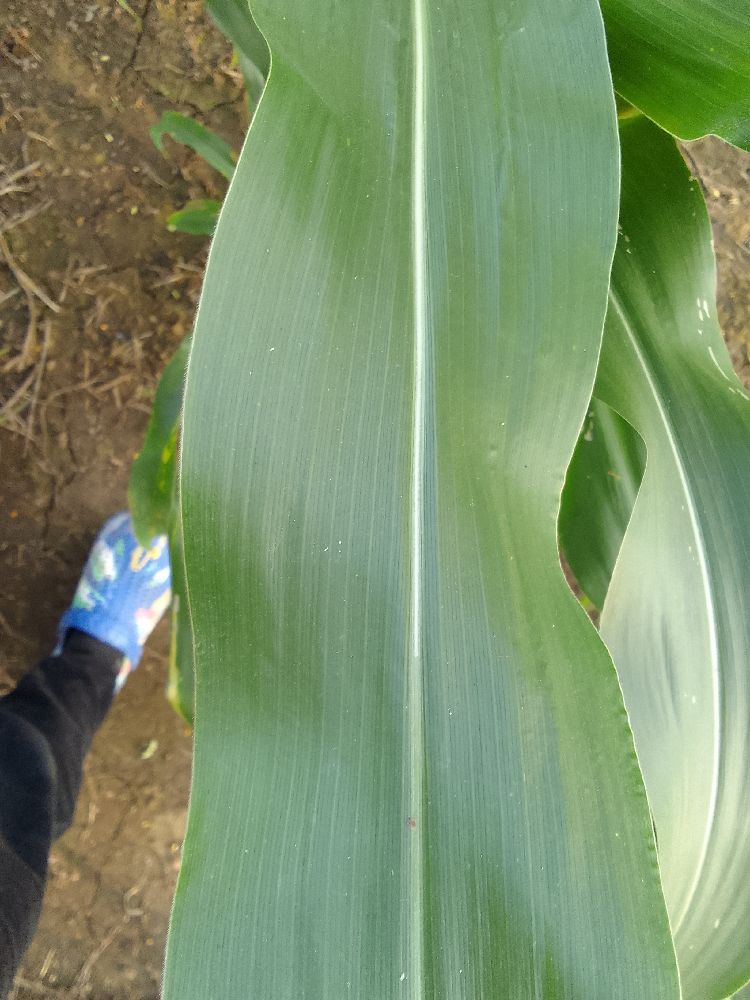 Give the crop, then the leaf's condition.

maize, healthy
